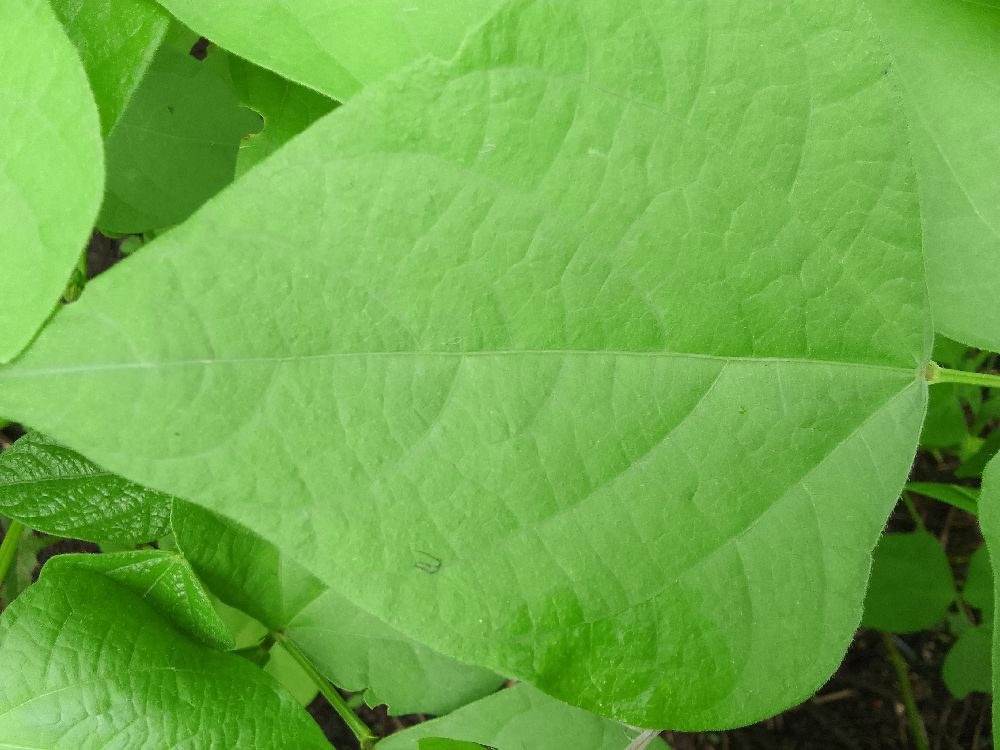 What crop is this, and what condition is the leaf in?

common bean, healthy
